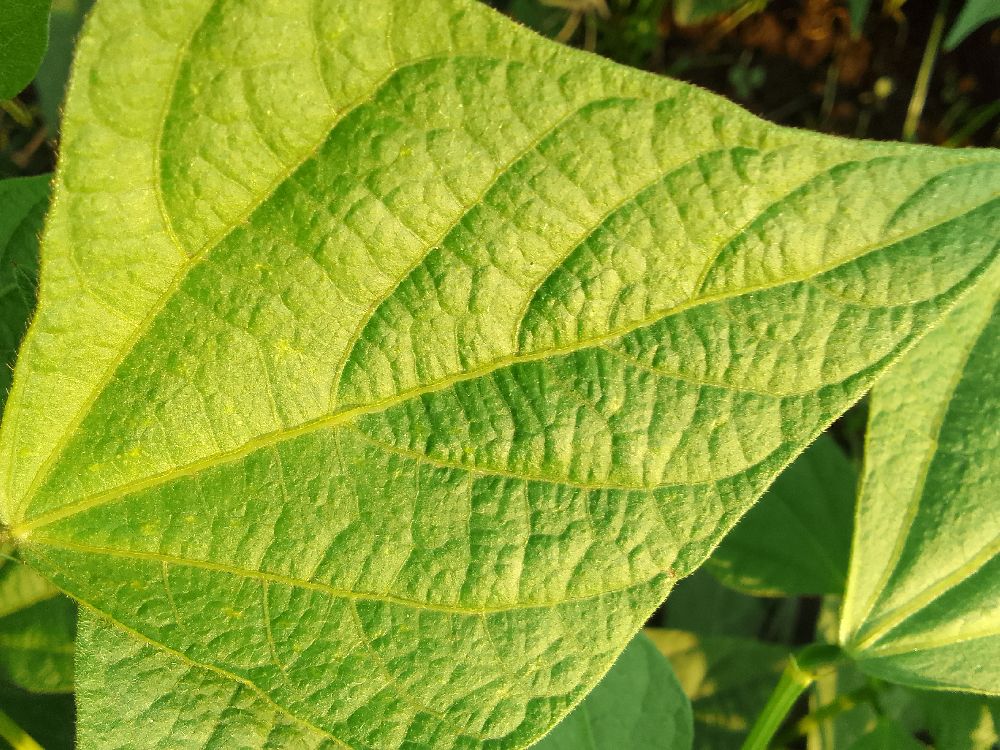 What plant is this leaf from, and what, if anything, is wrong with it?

common bean, healthy
